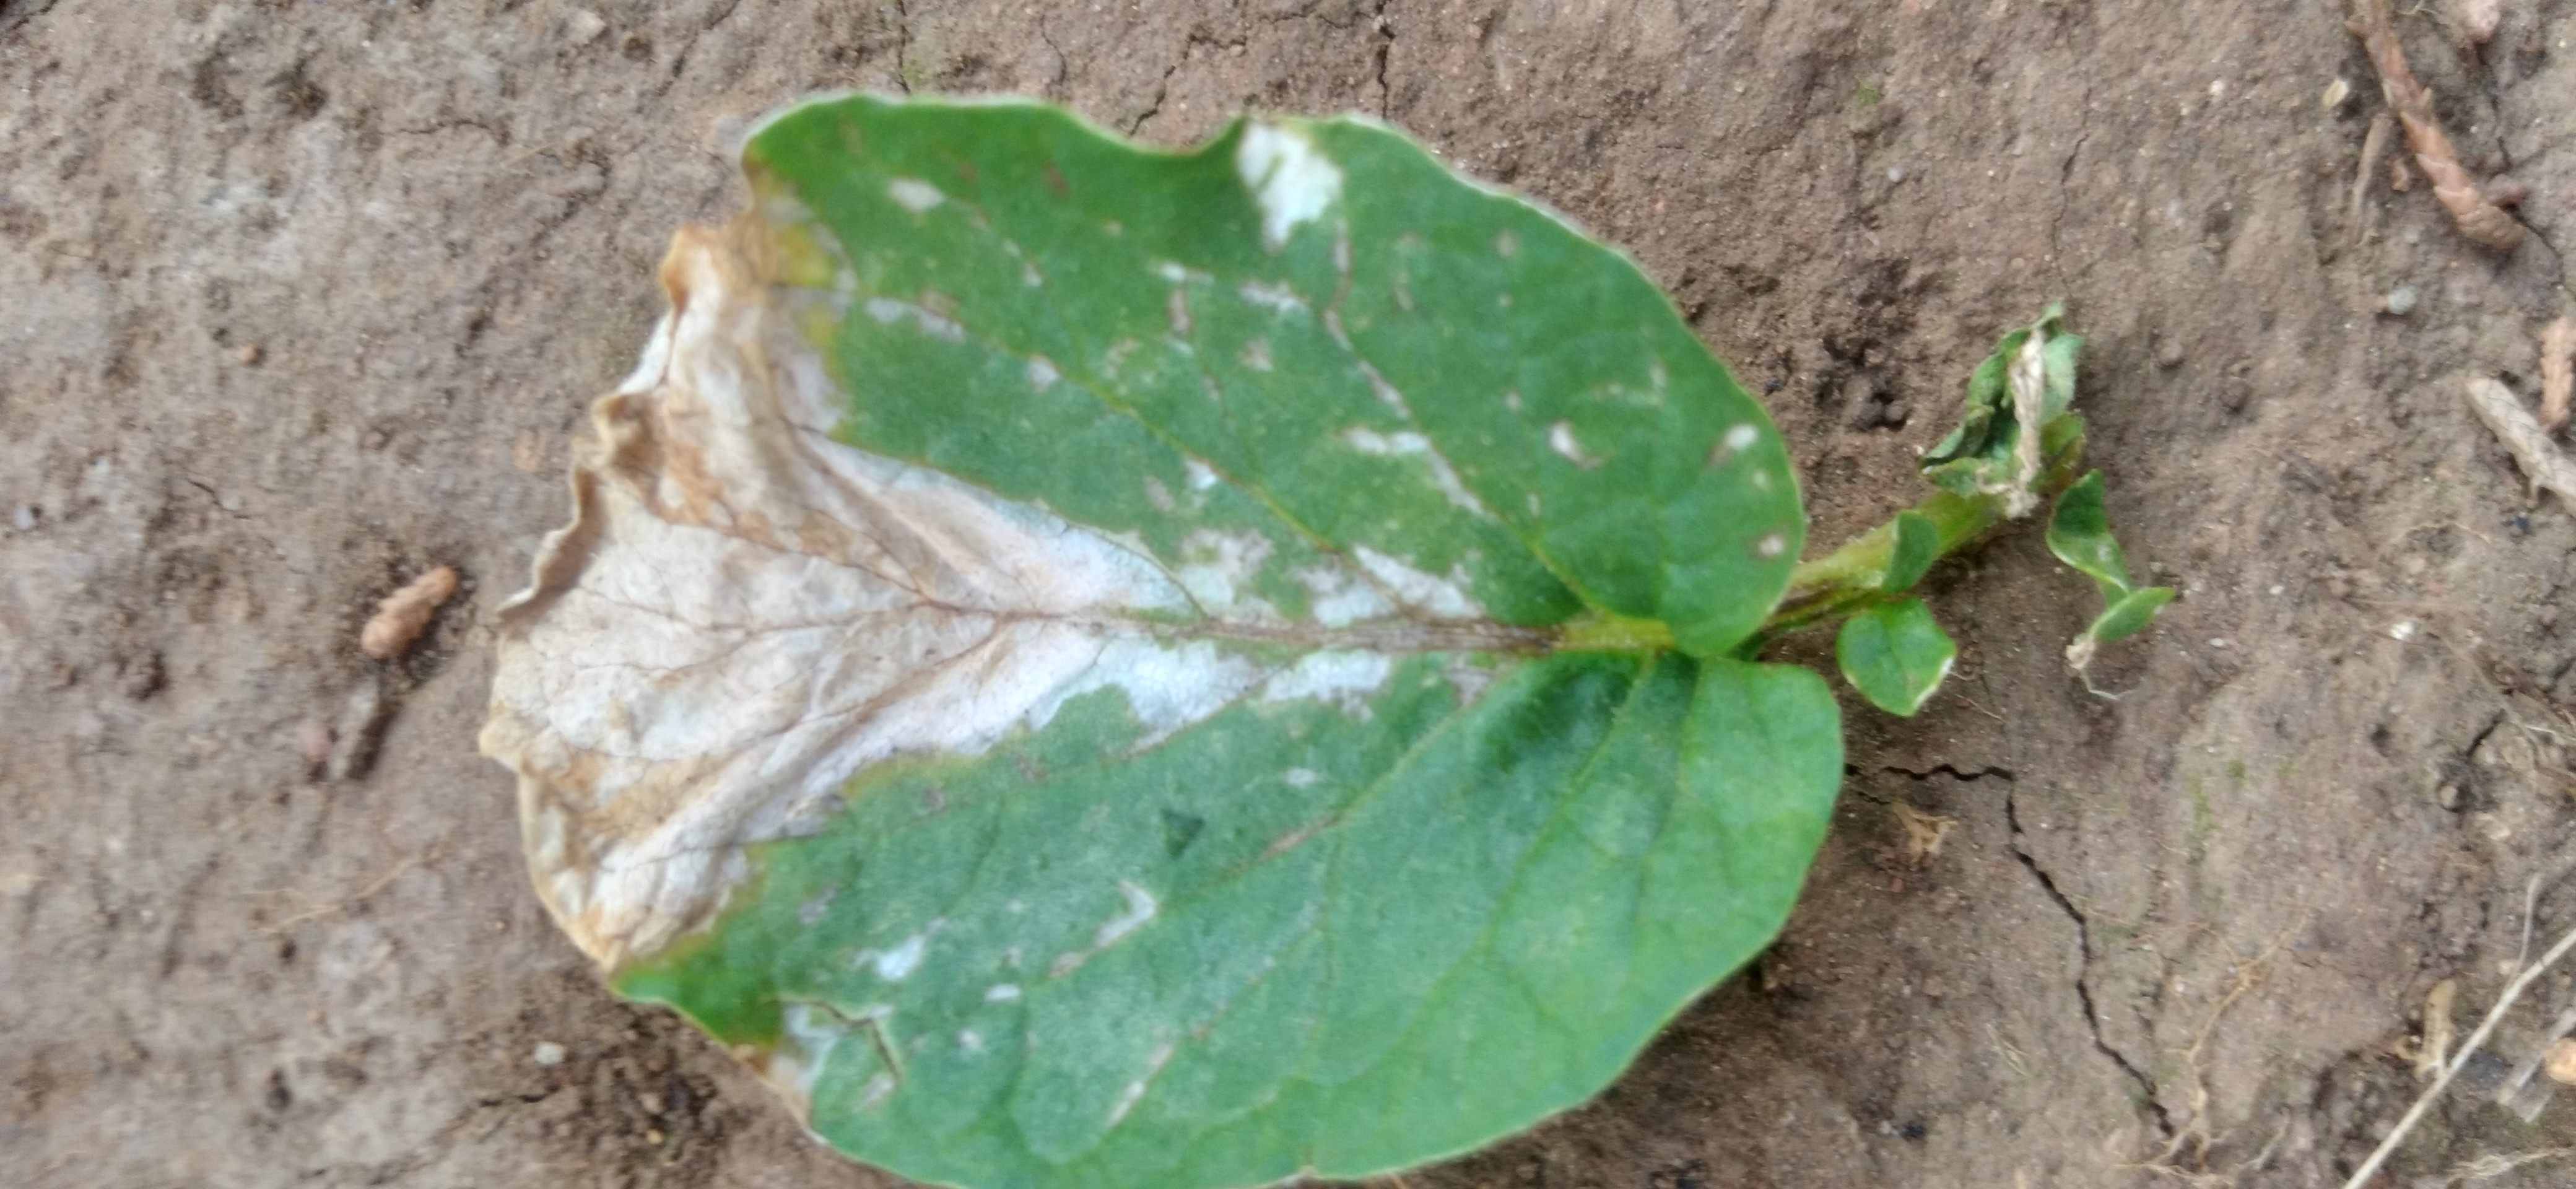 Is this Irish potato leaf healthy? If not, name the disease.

early blight
